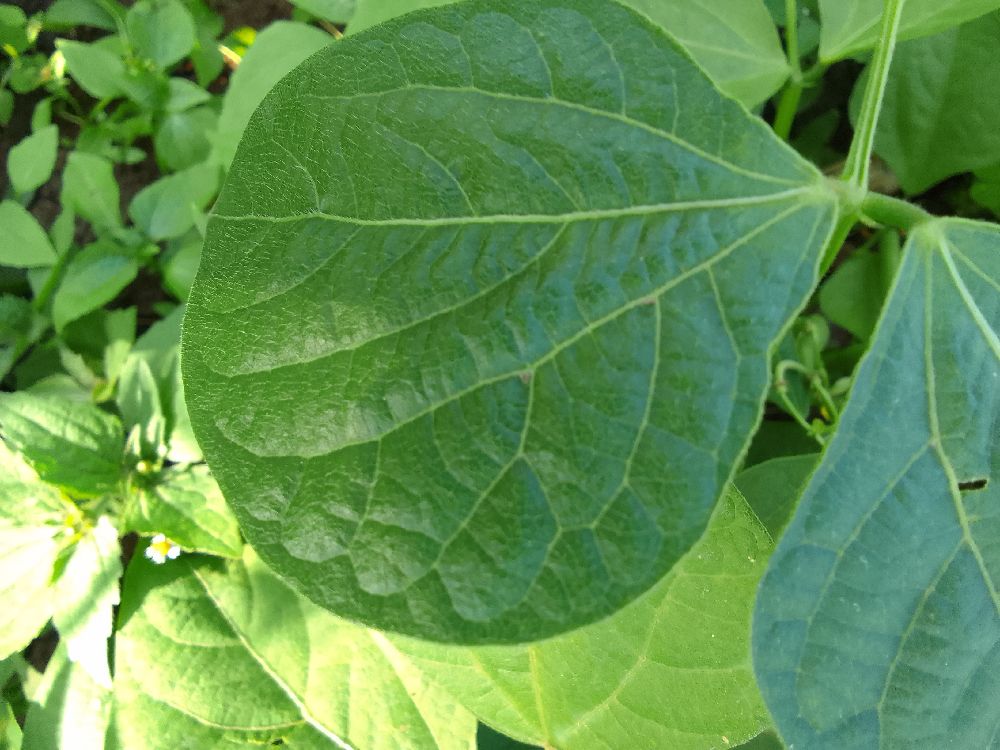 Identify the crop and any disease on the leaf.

common bean, healthy
